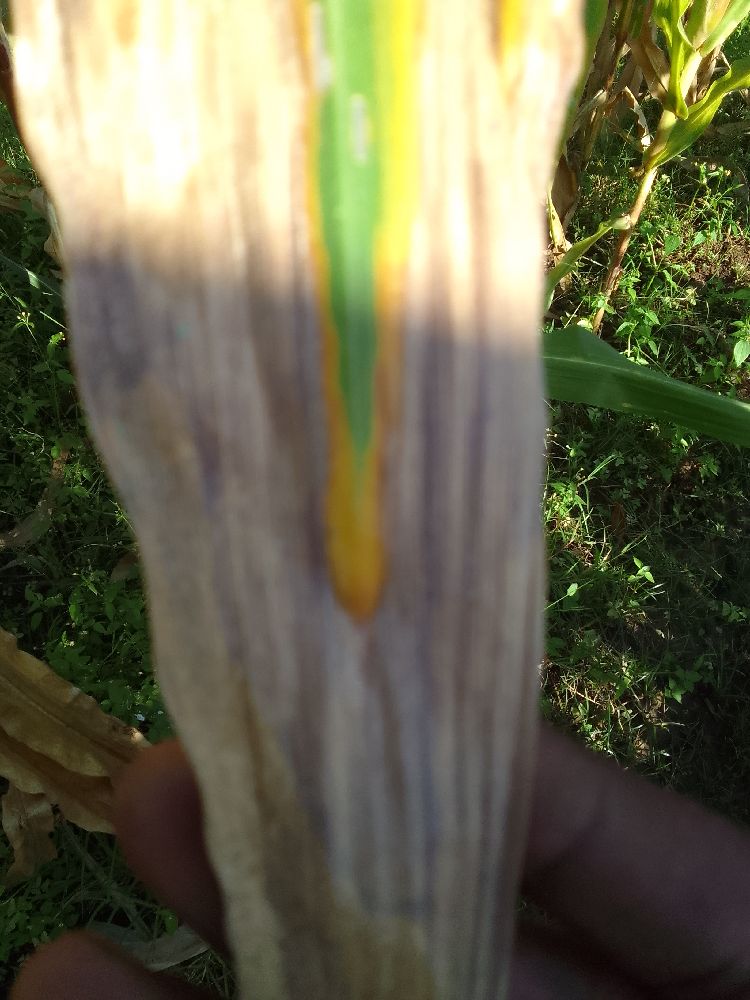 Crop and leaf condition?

maize, maize lethal necrosis
